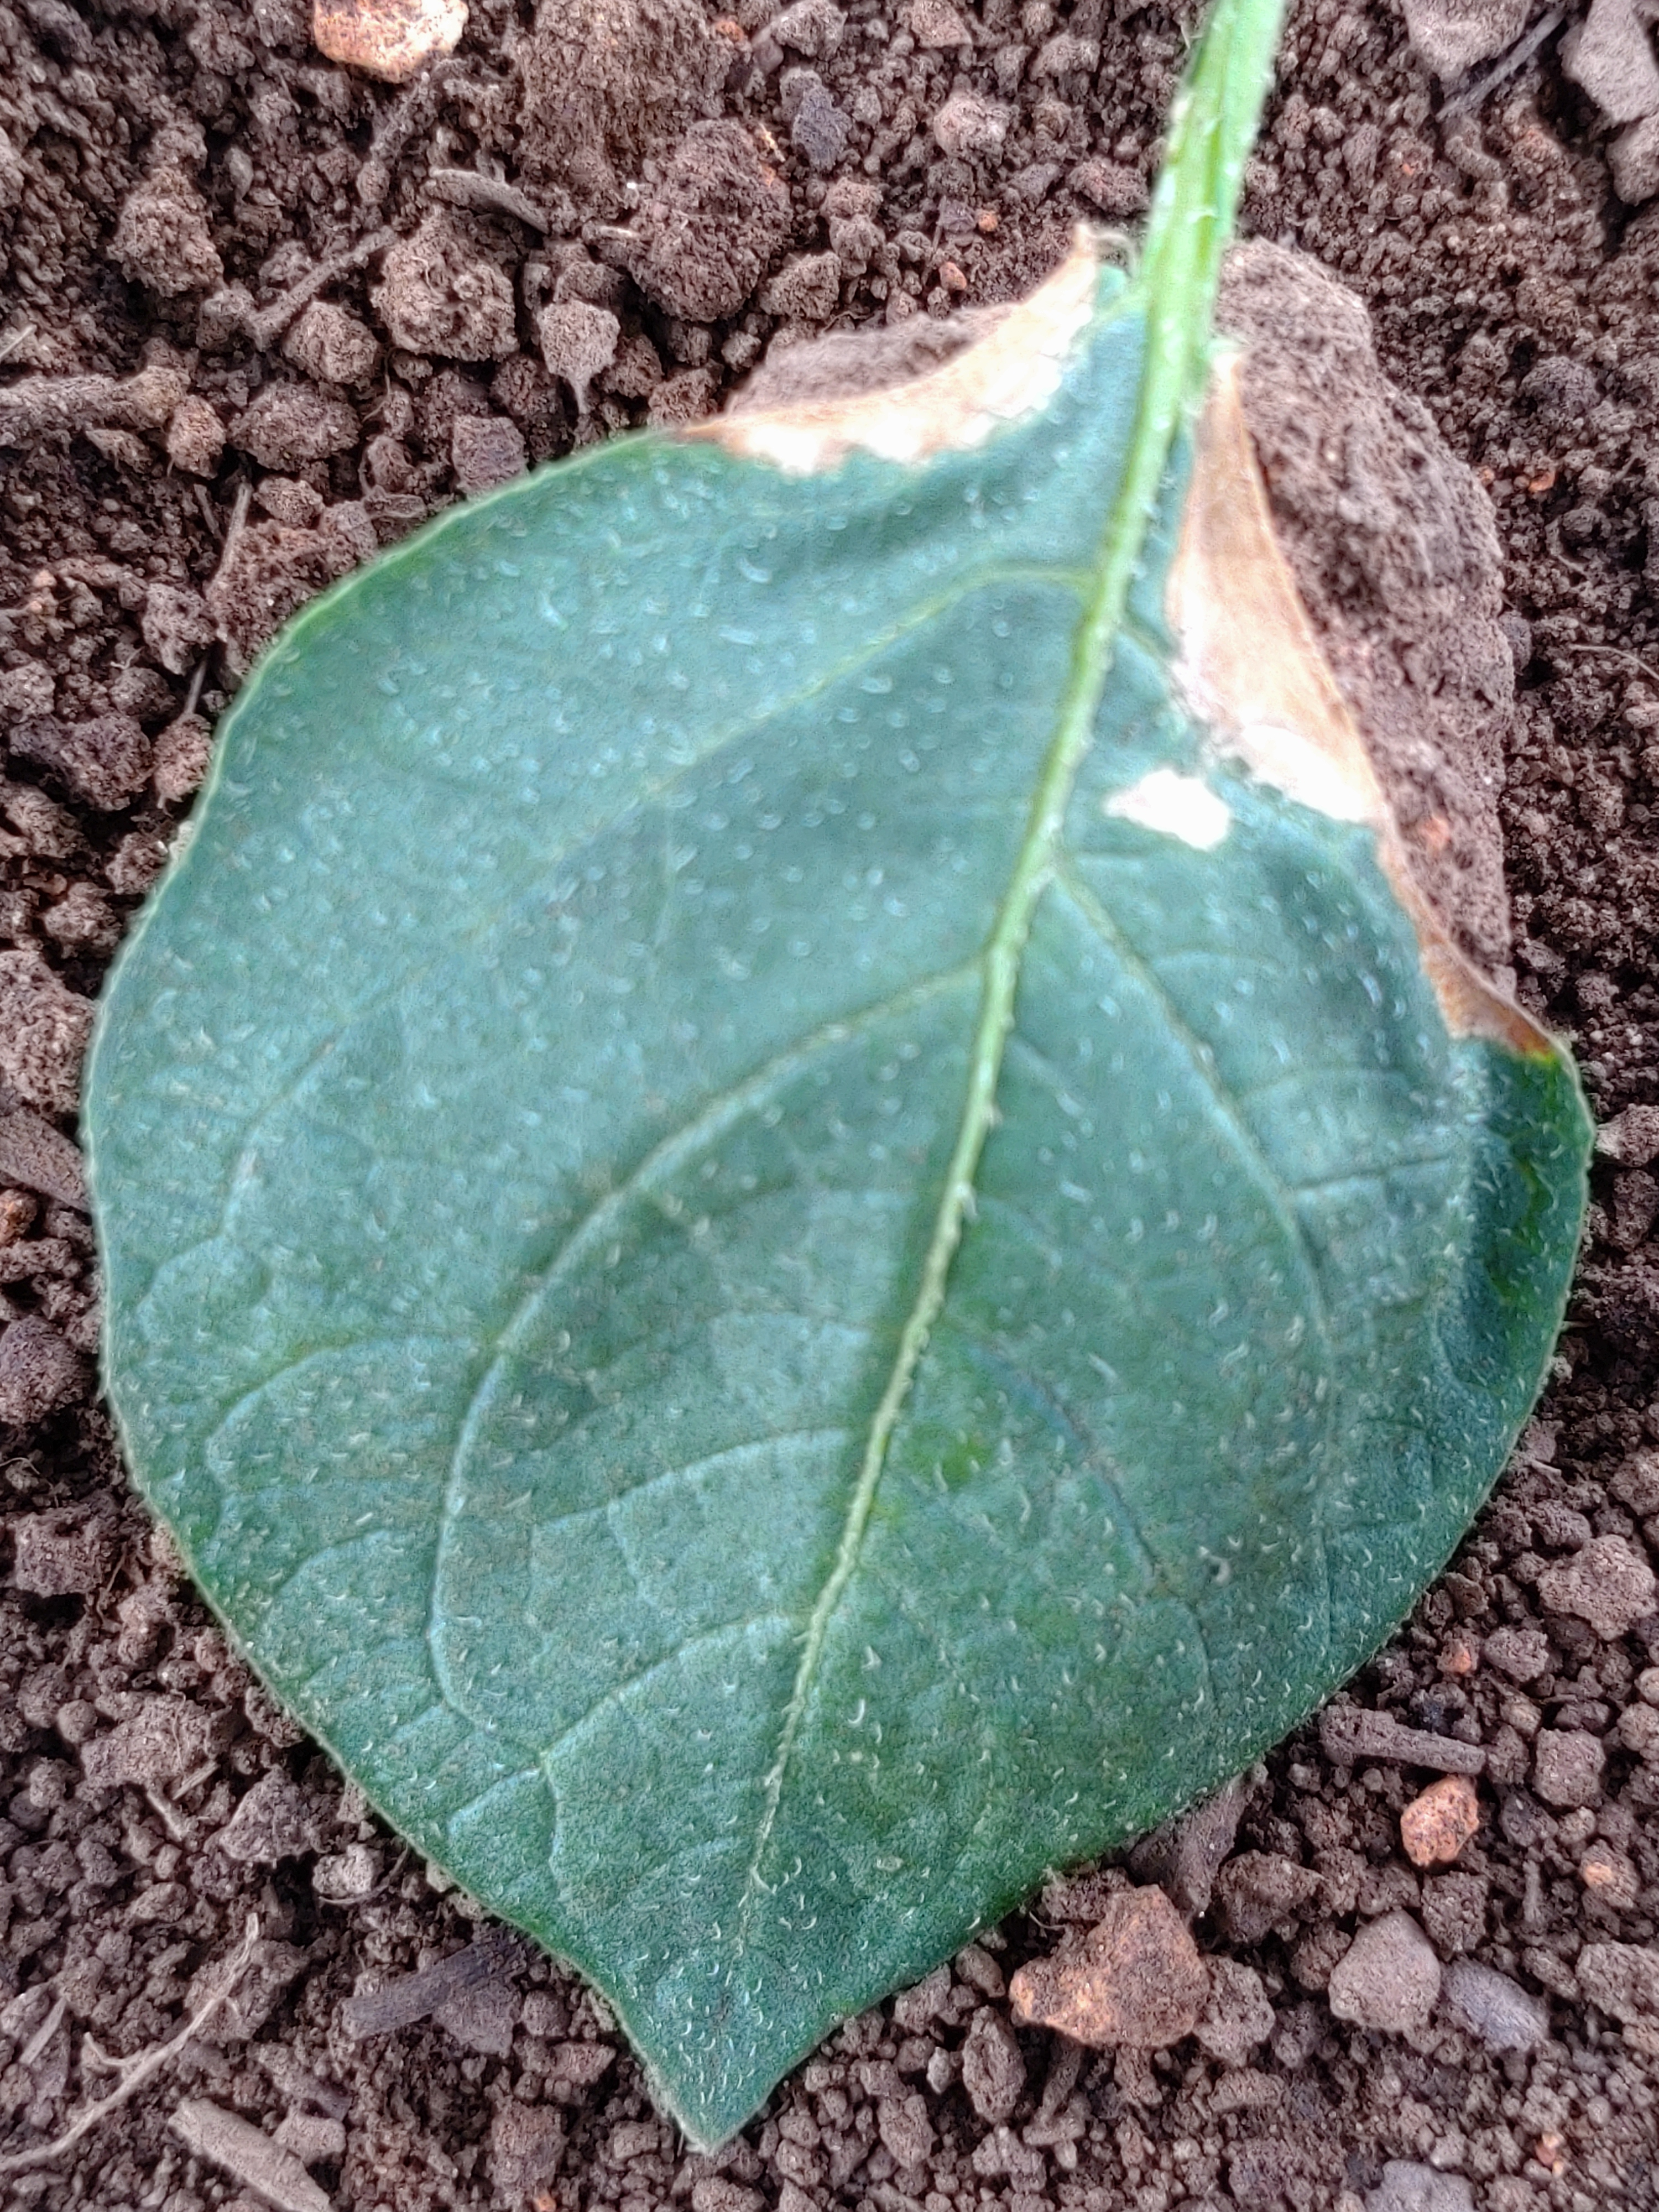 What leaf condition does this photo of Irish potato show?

early blight
